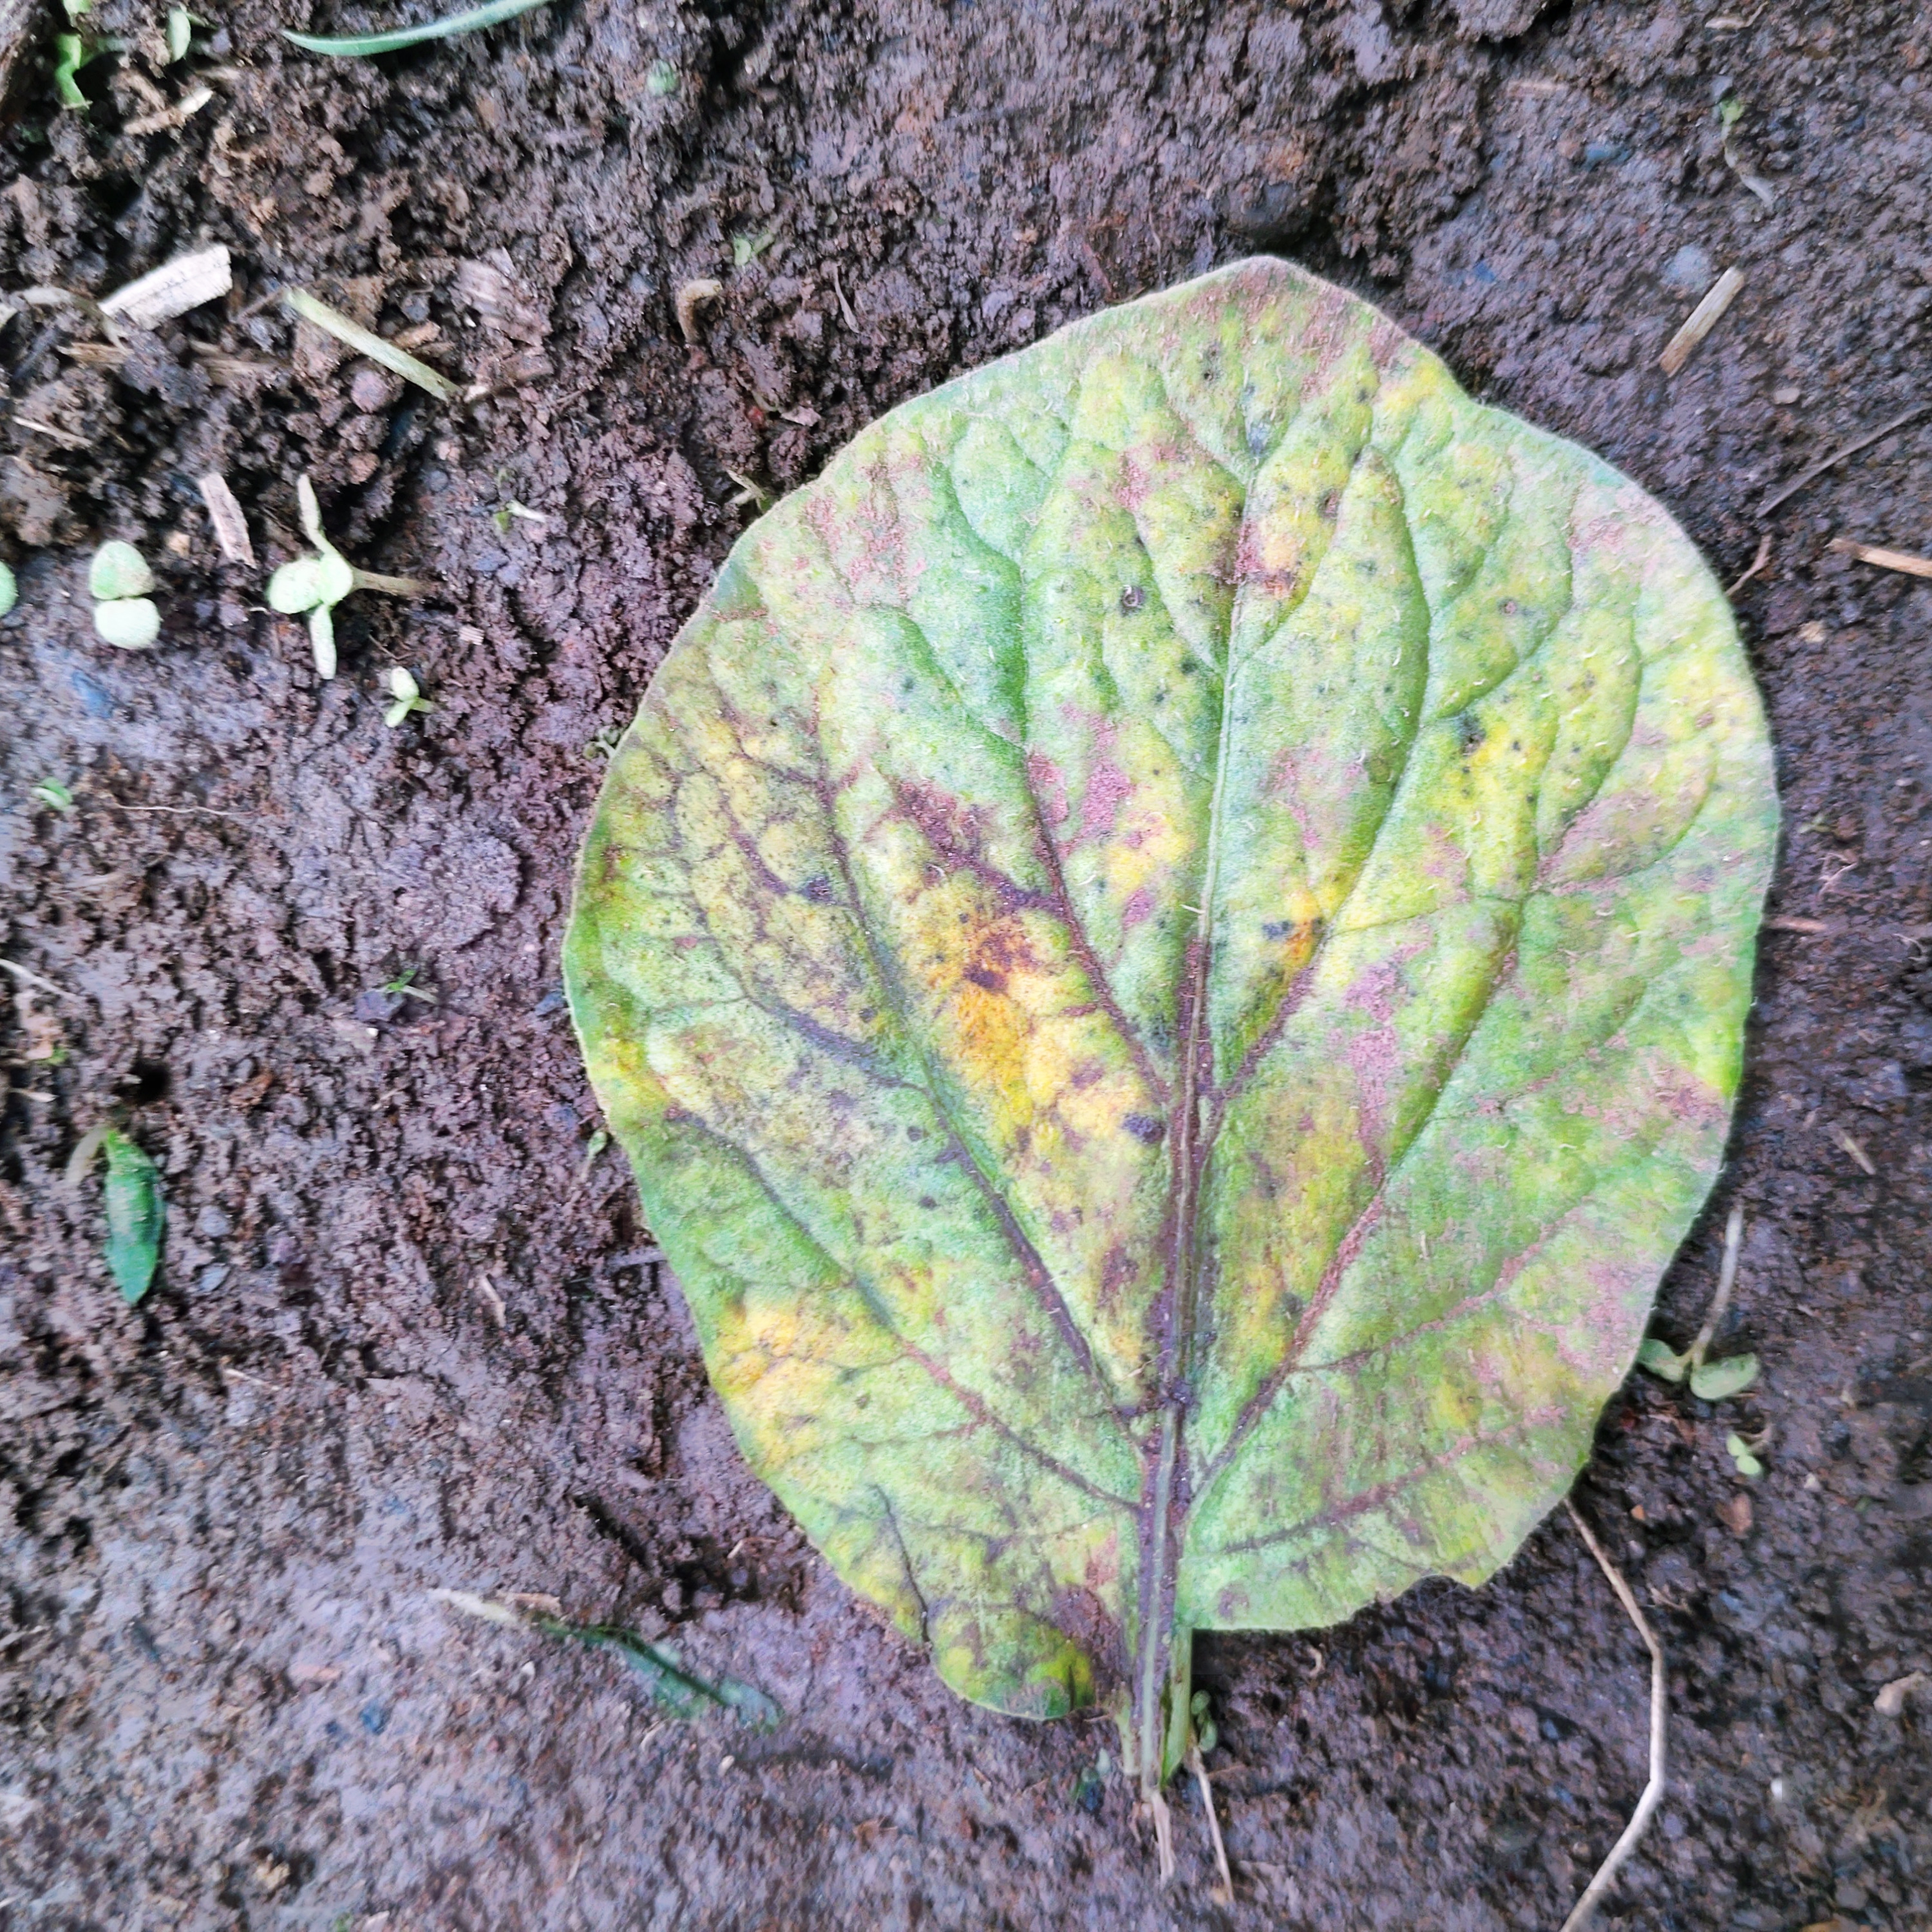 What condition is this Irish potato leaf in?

late blight
